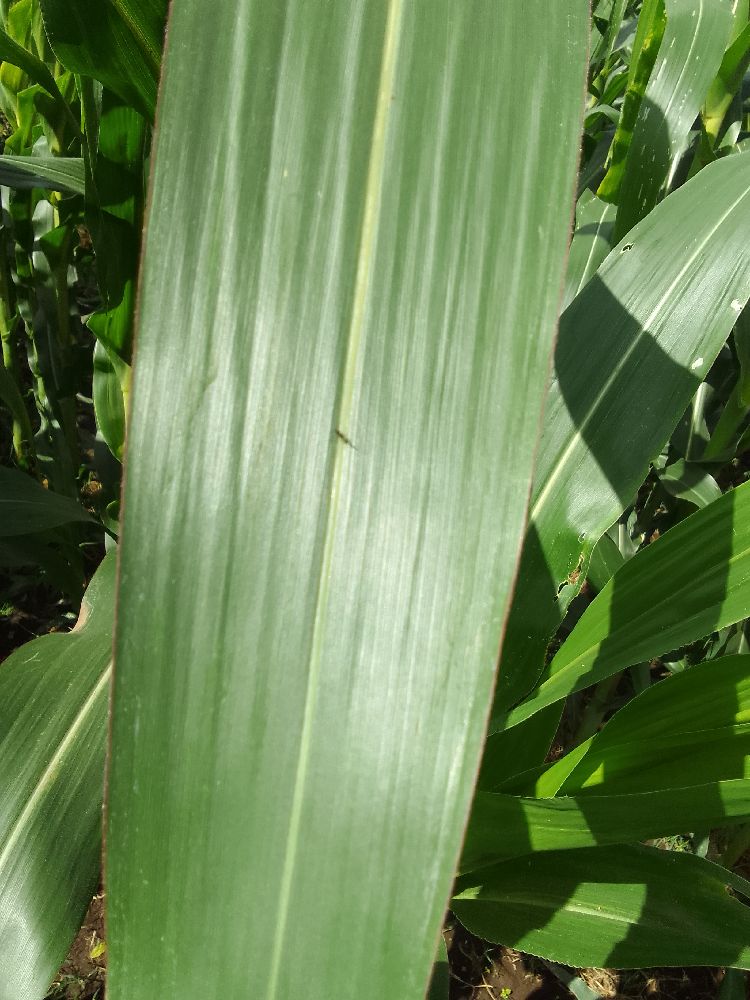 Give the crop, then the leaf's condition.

maize, healthy
